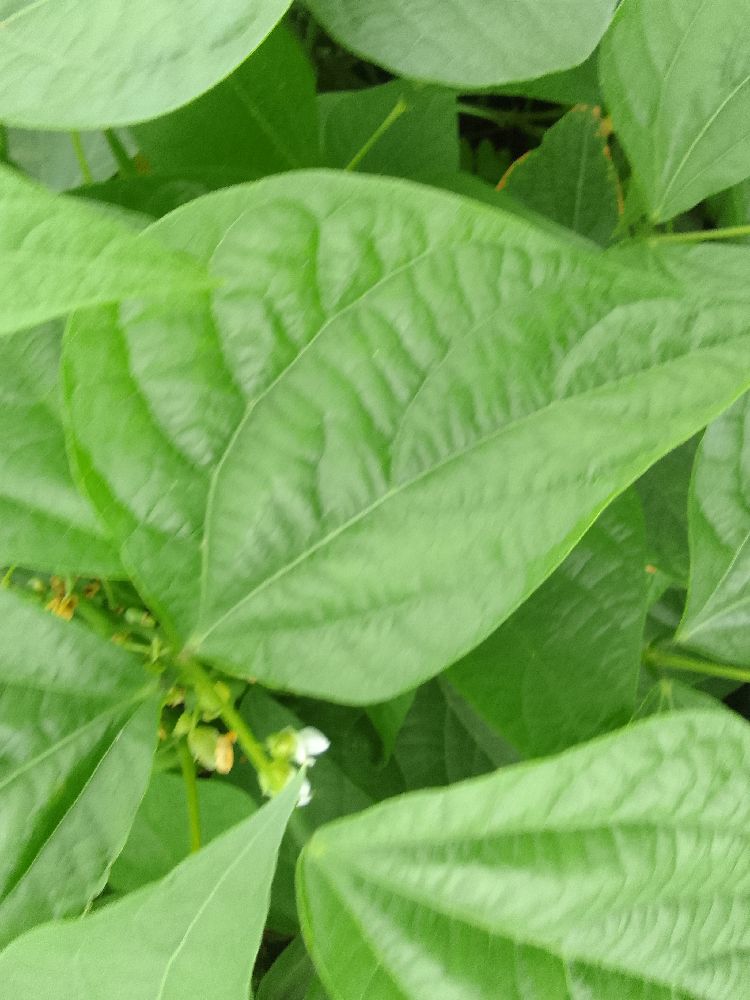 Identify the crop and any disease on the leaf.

common bean, healthy
